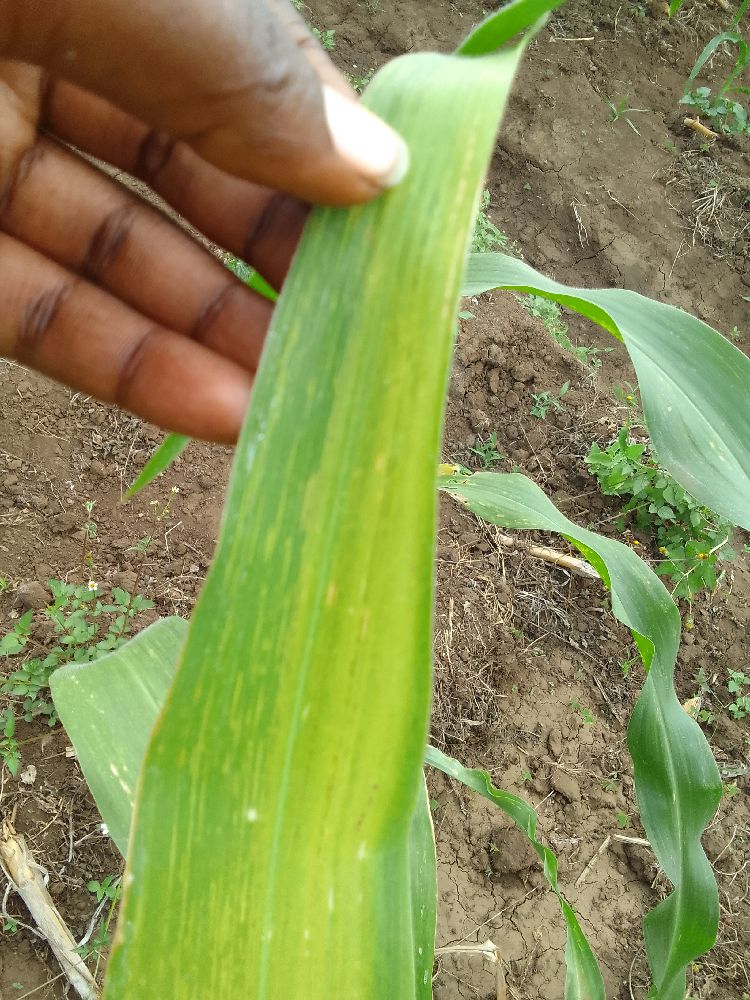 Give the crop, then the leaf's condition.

maize, maize lethal necrosis
